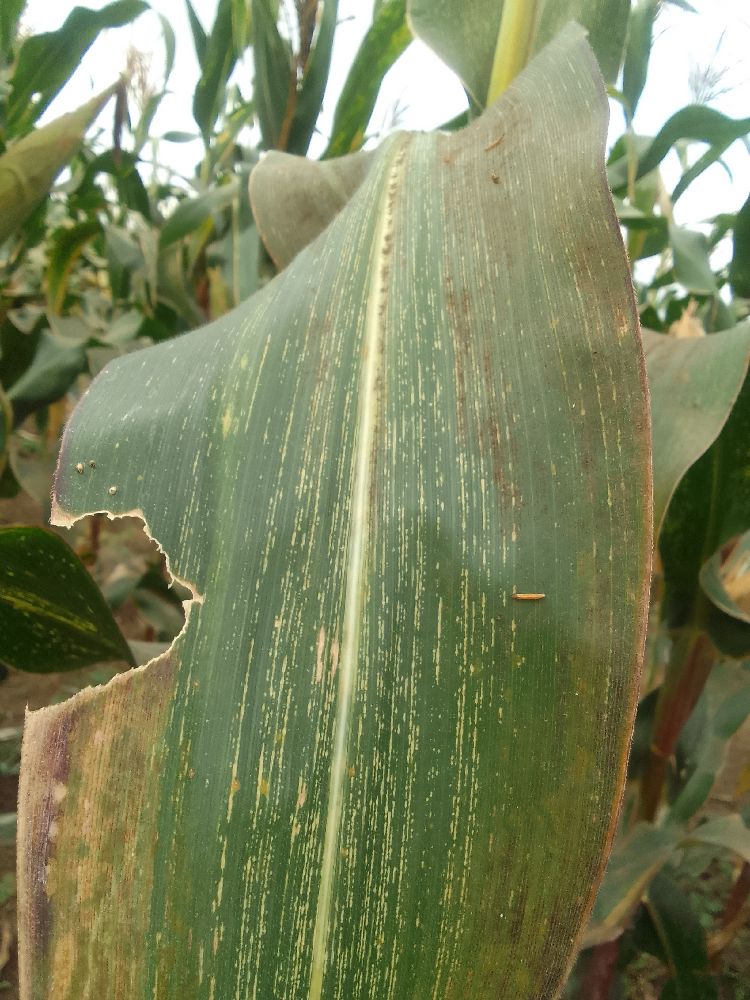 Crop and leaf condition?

maize, maize streak virus
